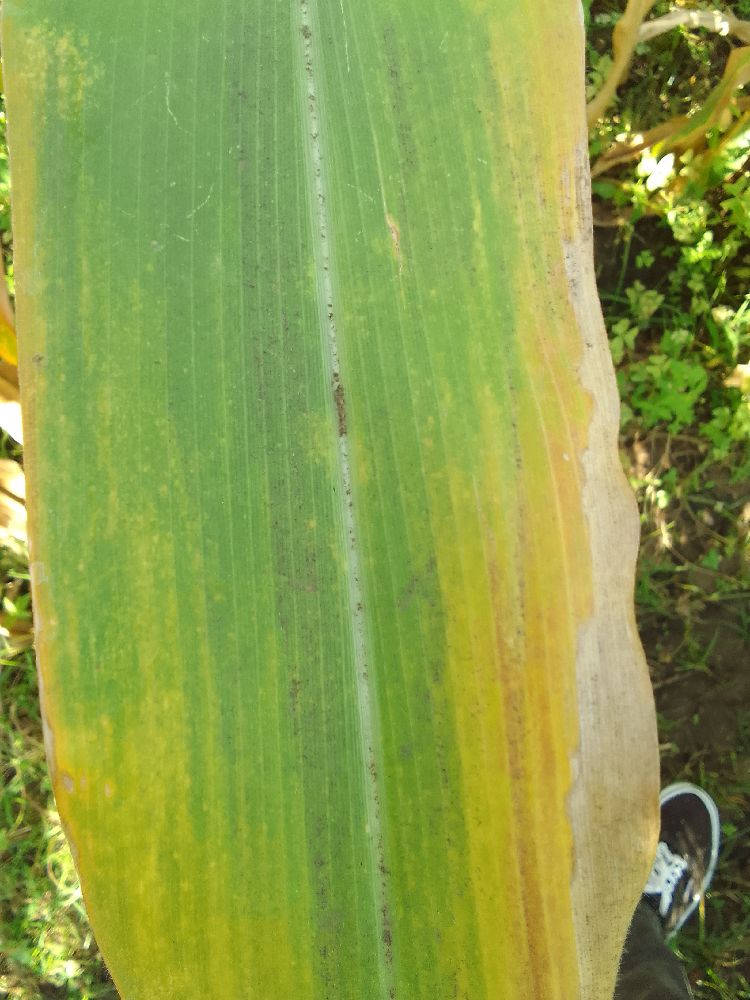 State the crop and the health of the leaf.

maize, maize lethal necrosis
